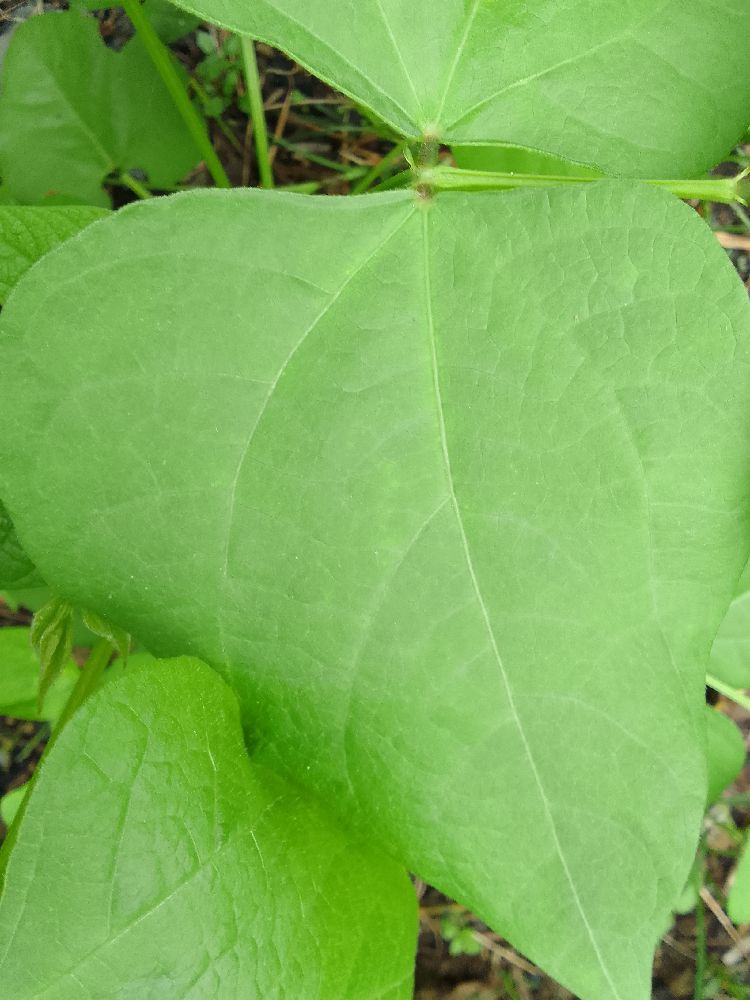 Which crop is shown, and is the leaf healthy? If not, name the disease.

common bean, healthy
